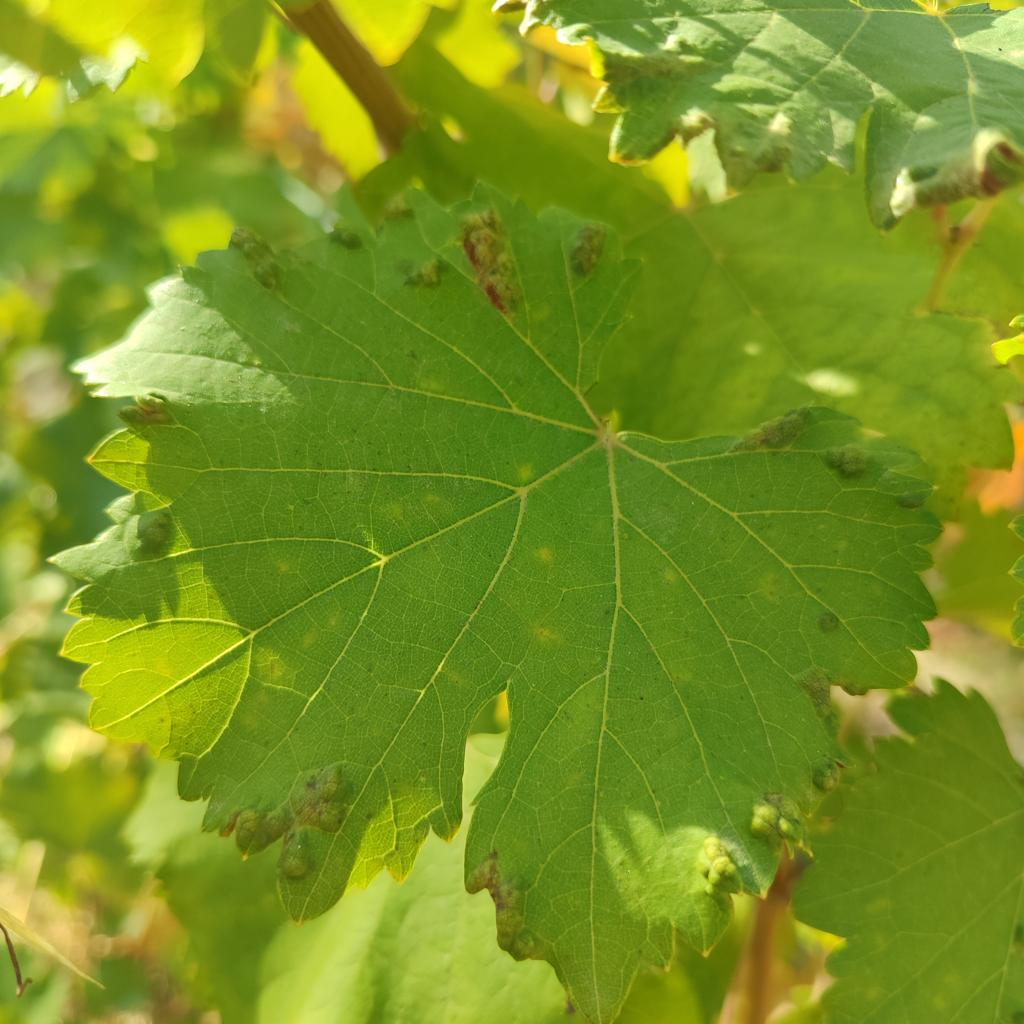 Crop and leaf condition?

grapevine, erineum mite
